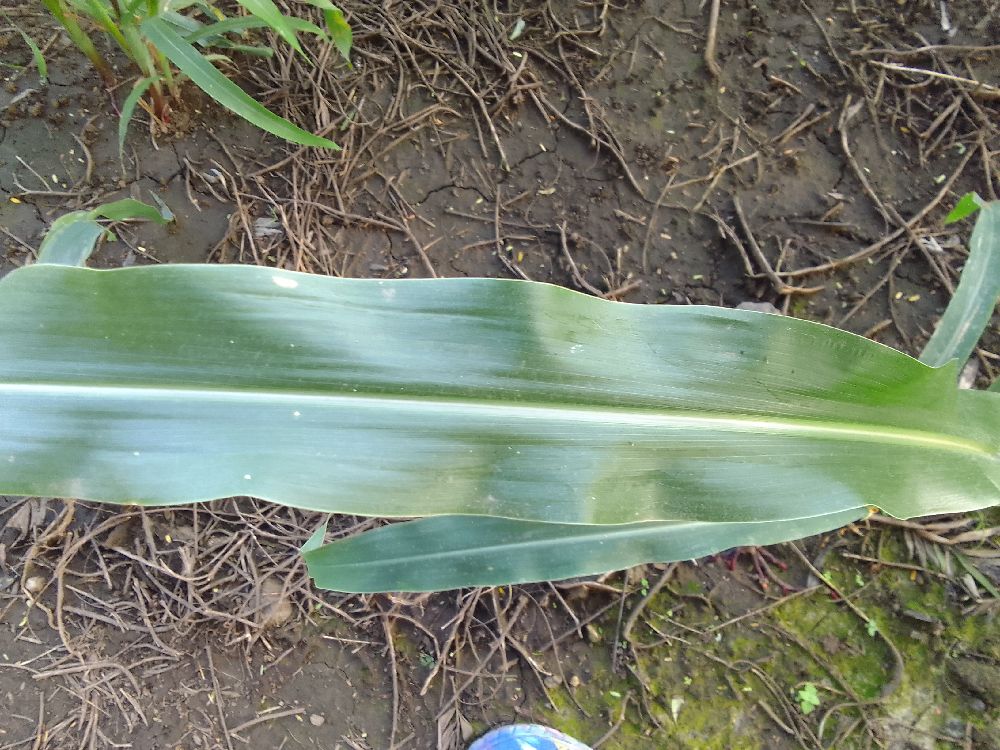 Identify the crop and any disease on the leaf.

maize, healthy
